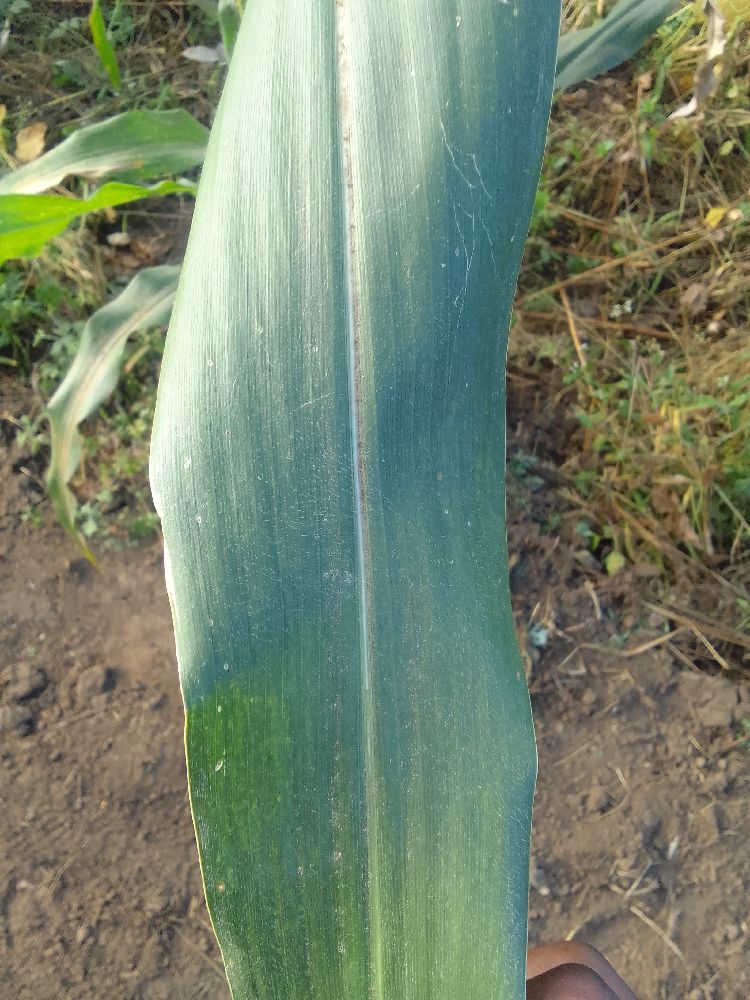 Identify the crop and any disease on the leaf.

maize, healthy
